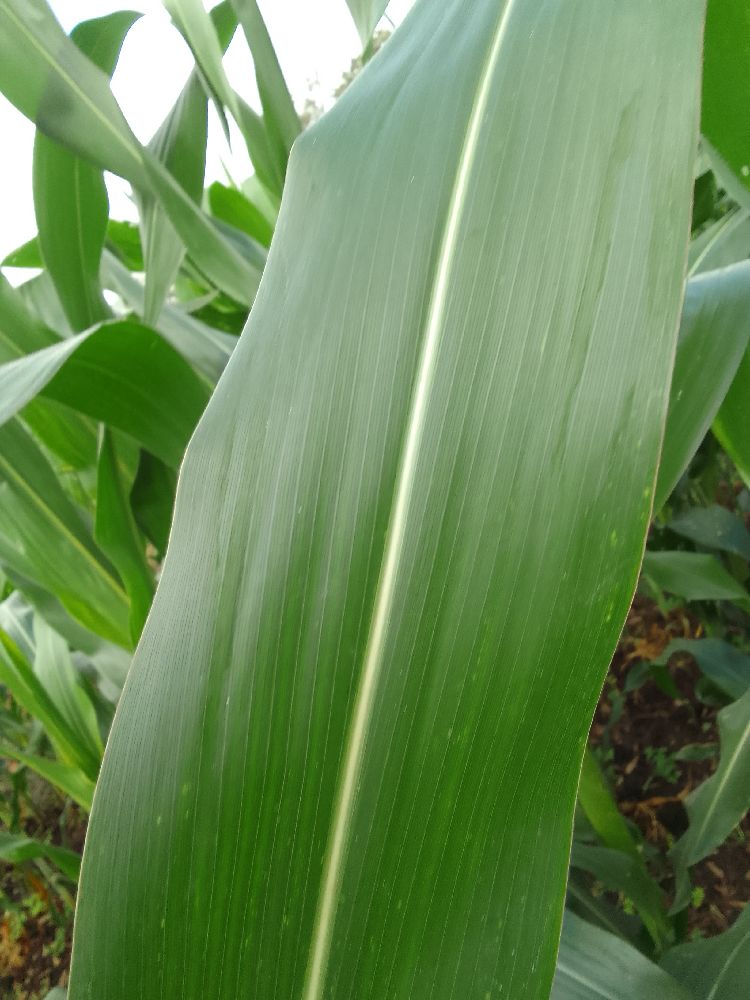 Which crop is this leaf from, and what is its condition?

maize, healthy
